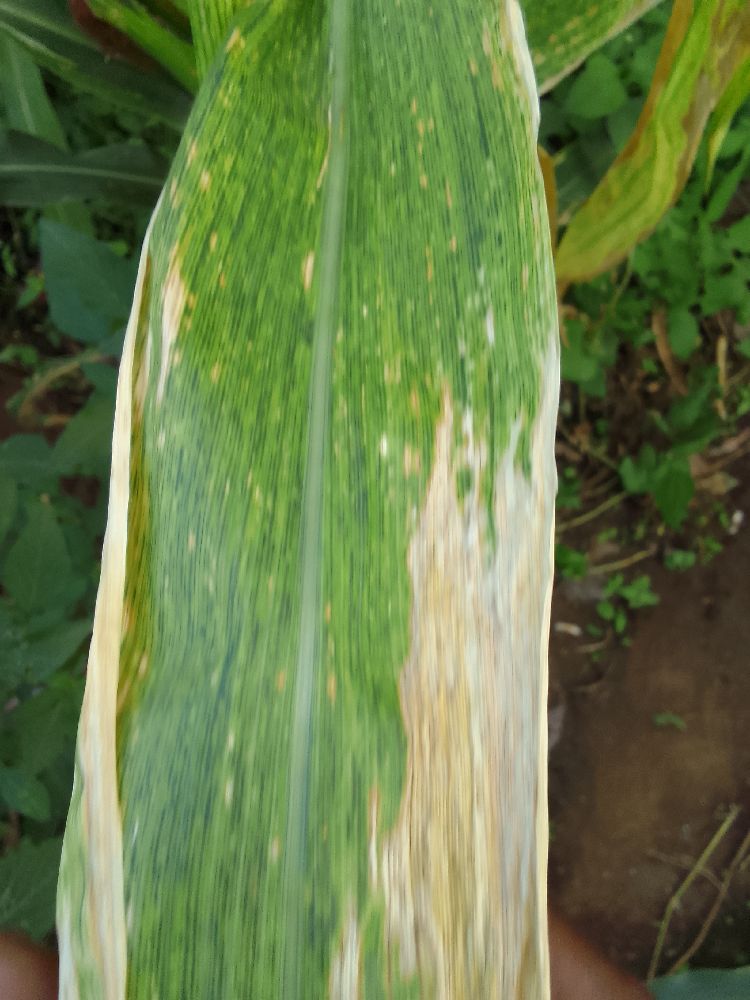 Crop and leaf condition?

maize, maize lethal necrosis
